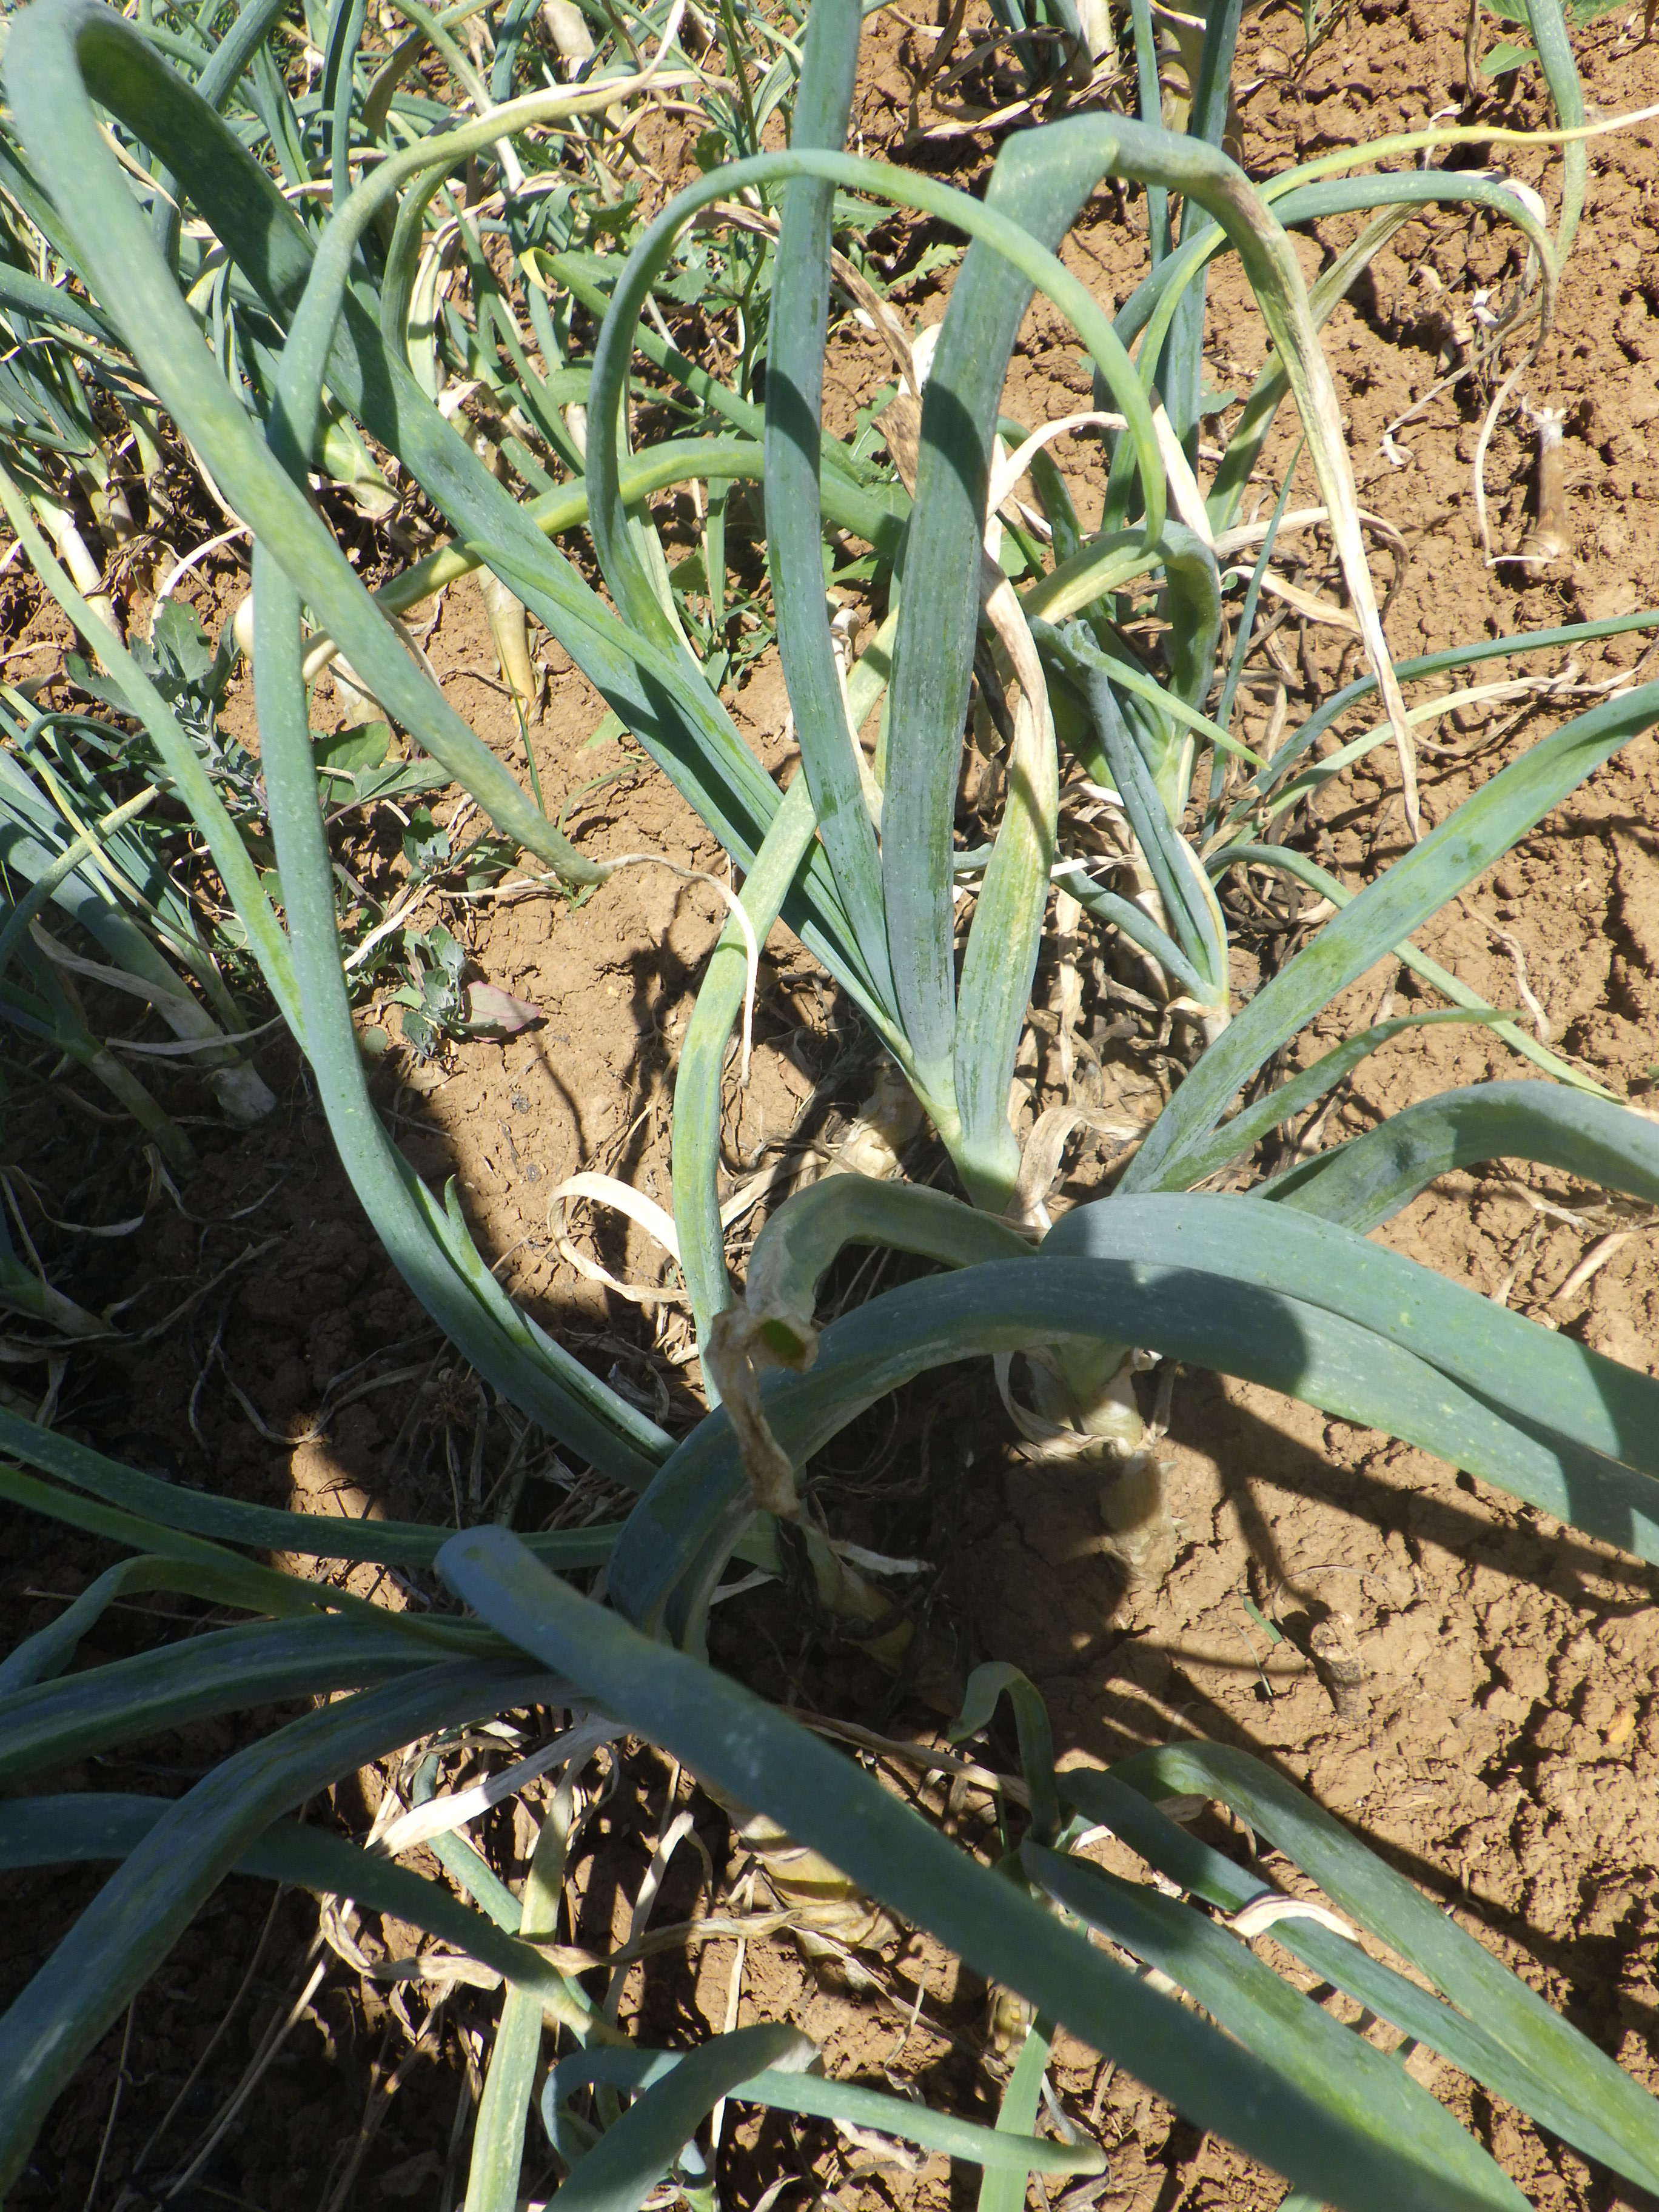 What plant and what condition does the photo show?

onion, downy mildew, weeds
